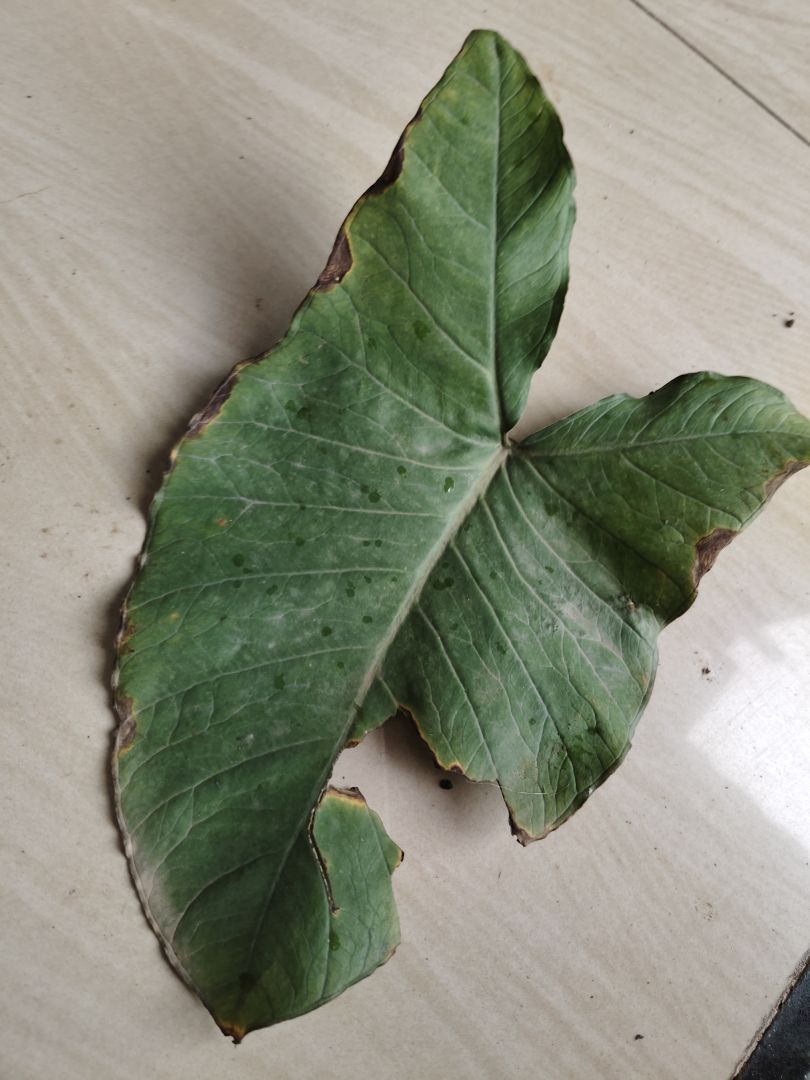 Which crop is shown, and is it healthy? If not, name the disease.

taro, leaf blight
